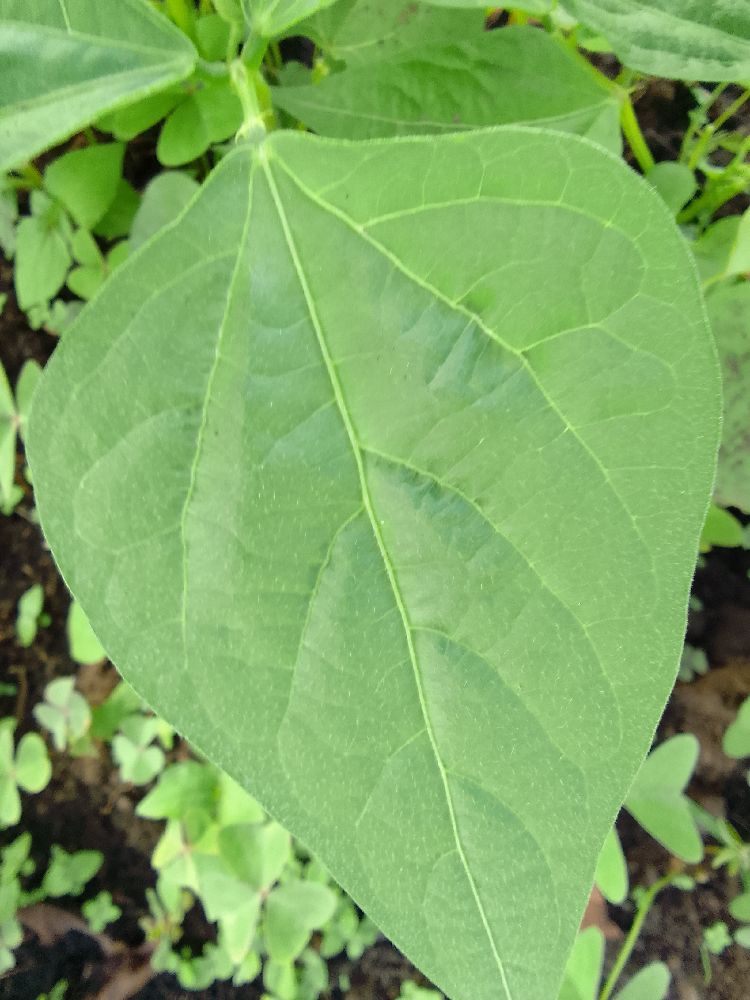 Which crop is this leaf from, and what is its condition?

common bean, healthy
